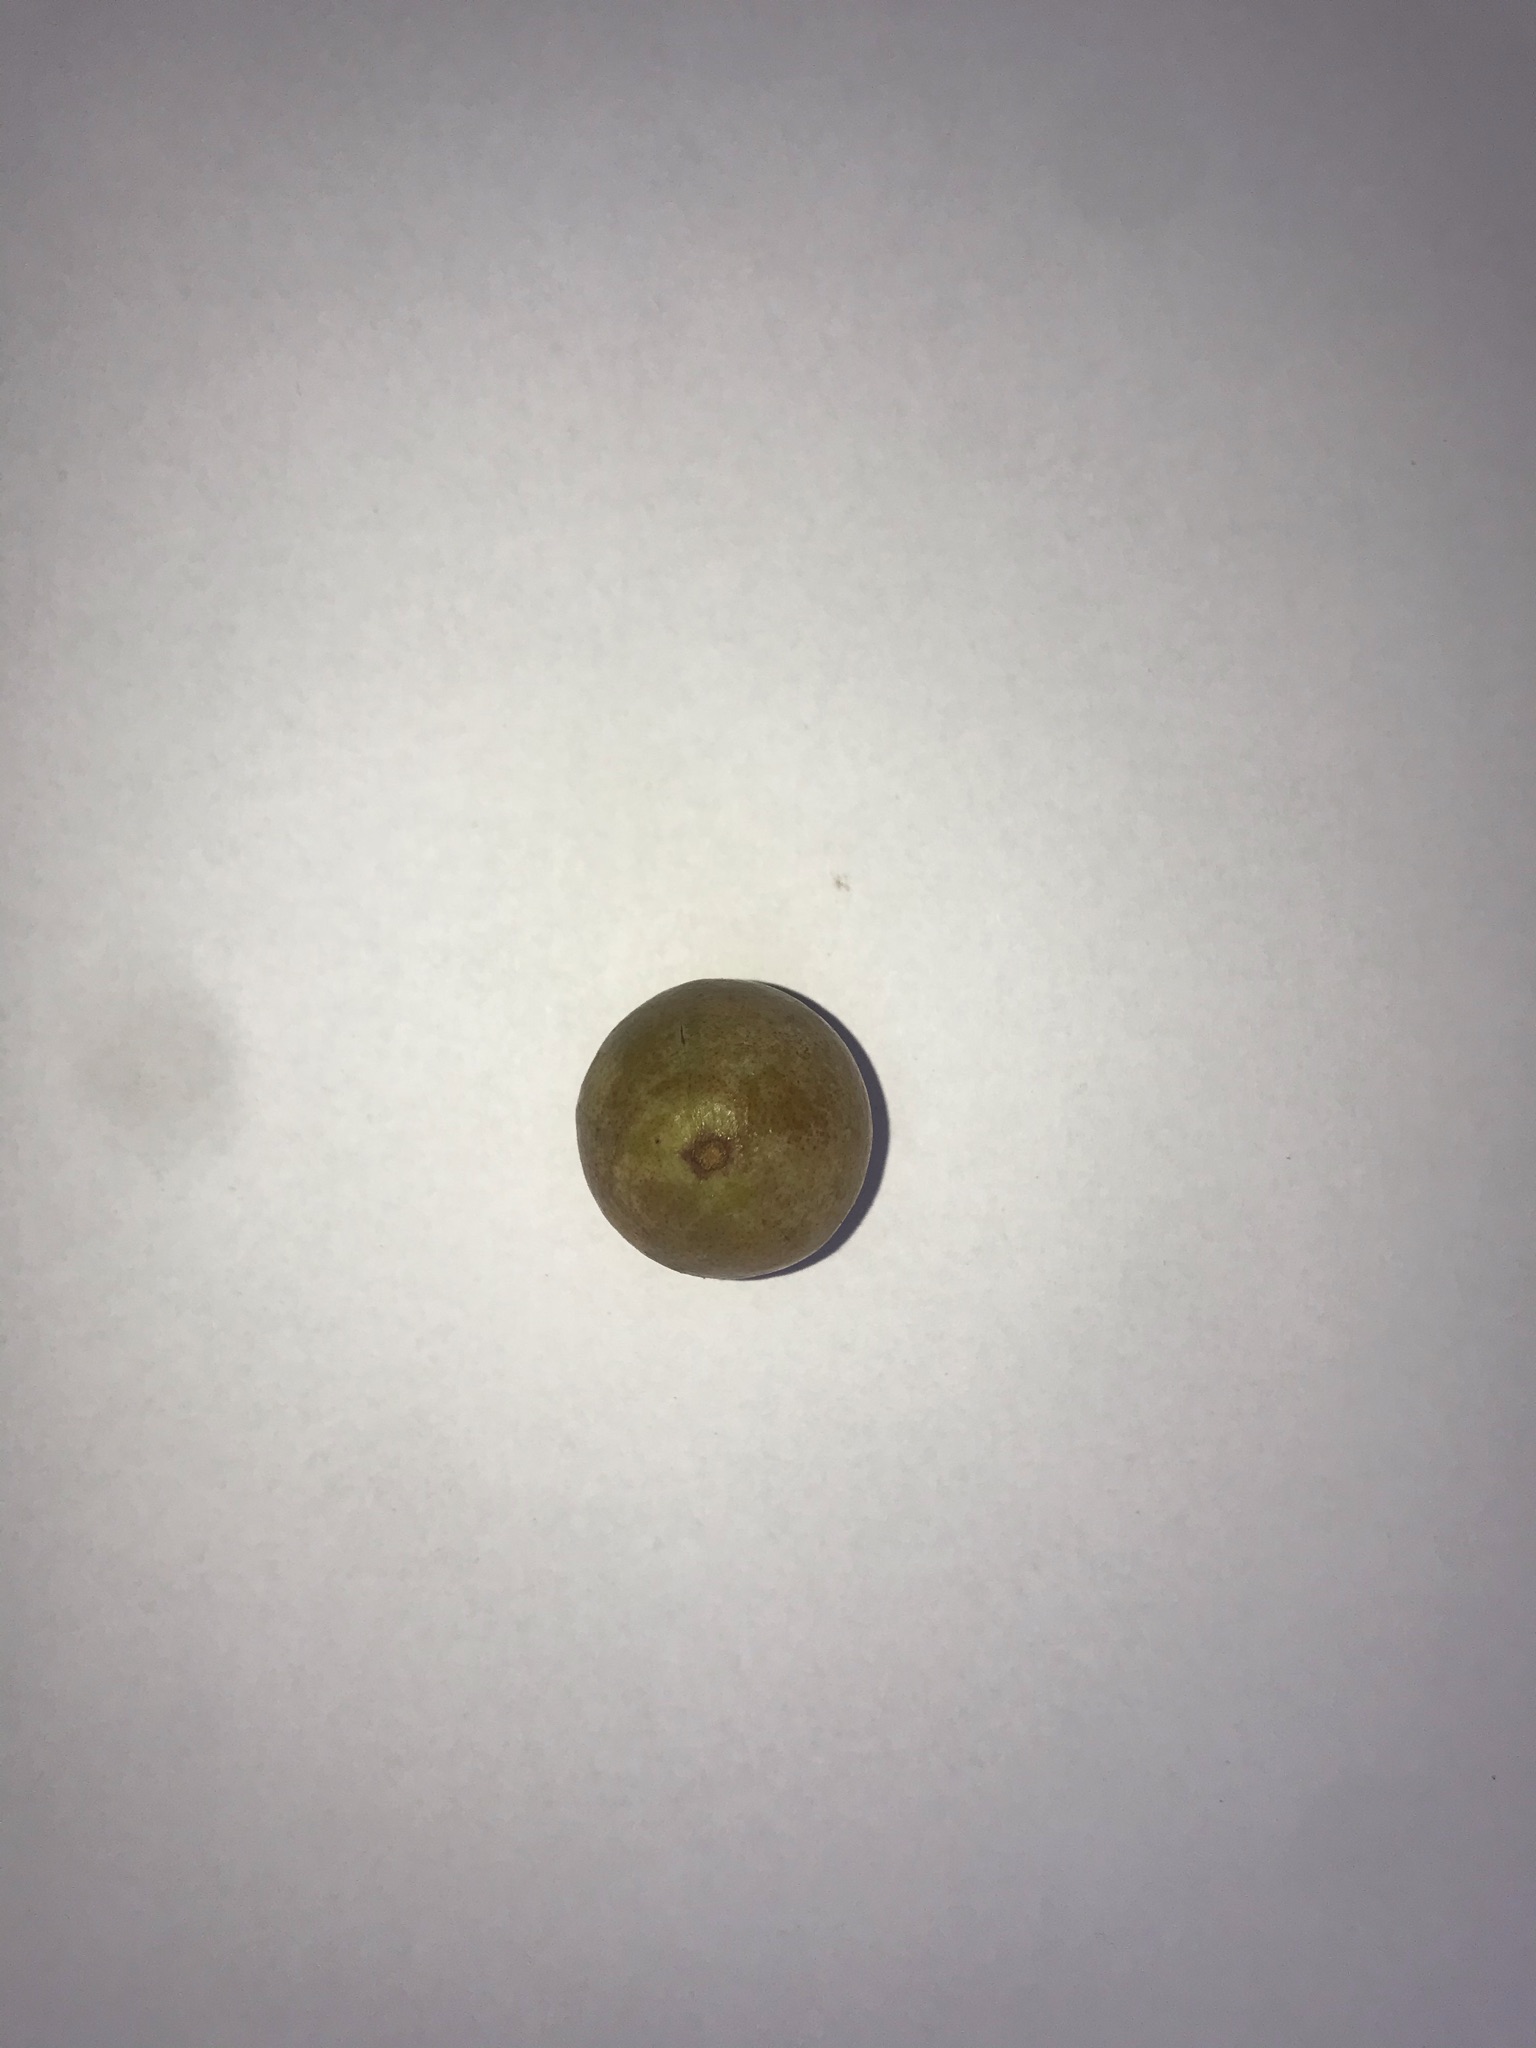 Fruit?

gabiroba
